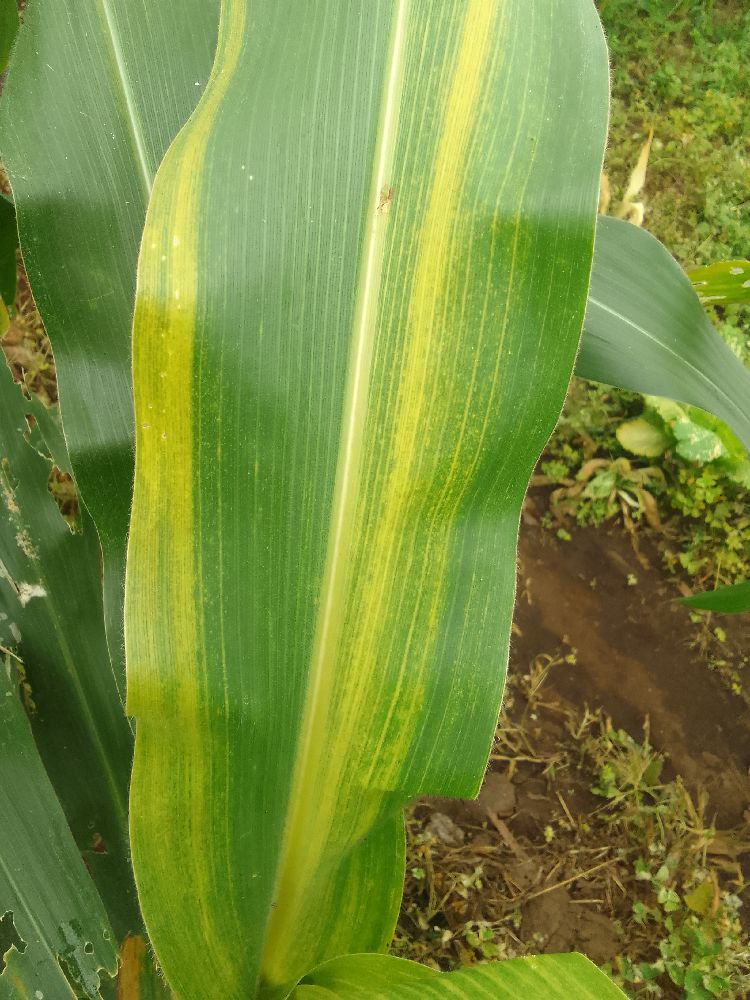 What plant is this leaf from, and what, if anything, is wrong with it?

maize, maize lethal necrosis
